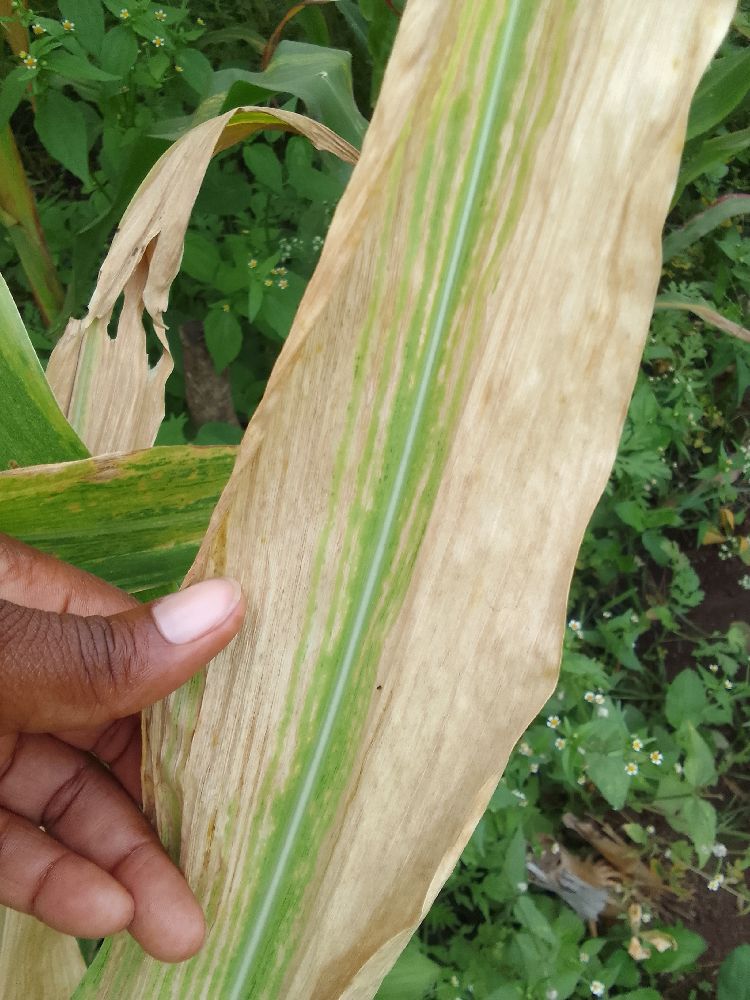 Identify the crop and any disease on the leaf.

maize, maize lethal necrosis
